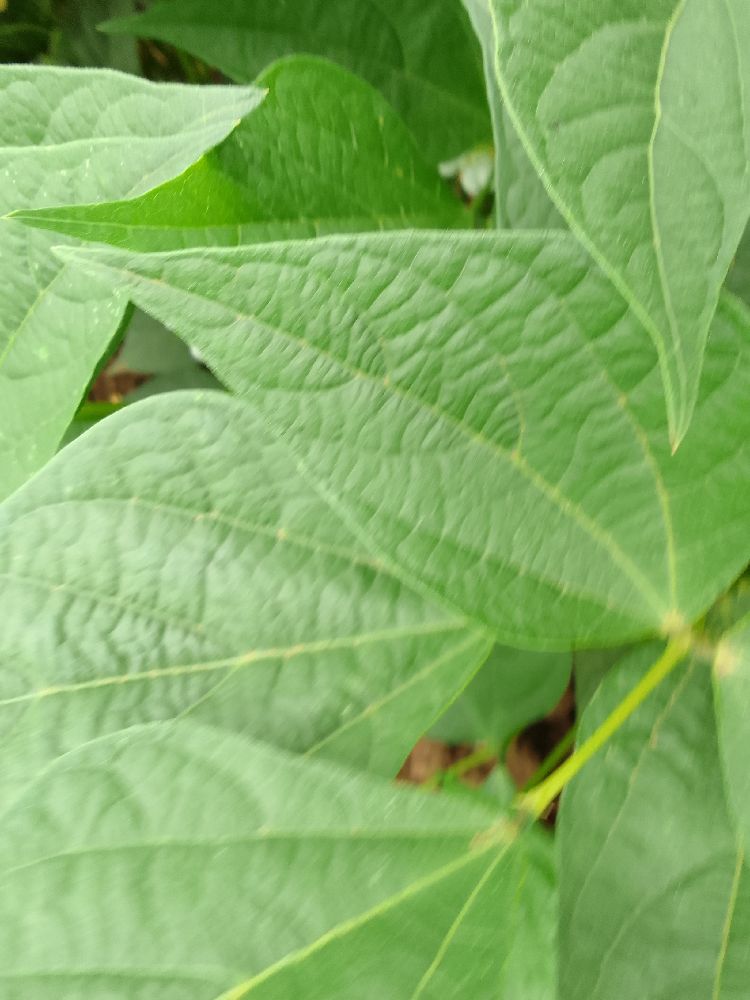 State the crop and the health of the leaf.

common bean, healthy
